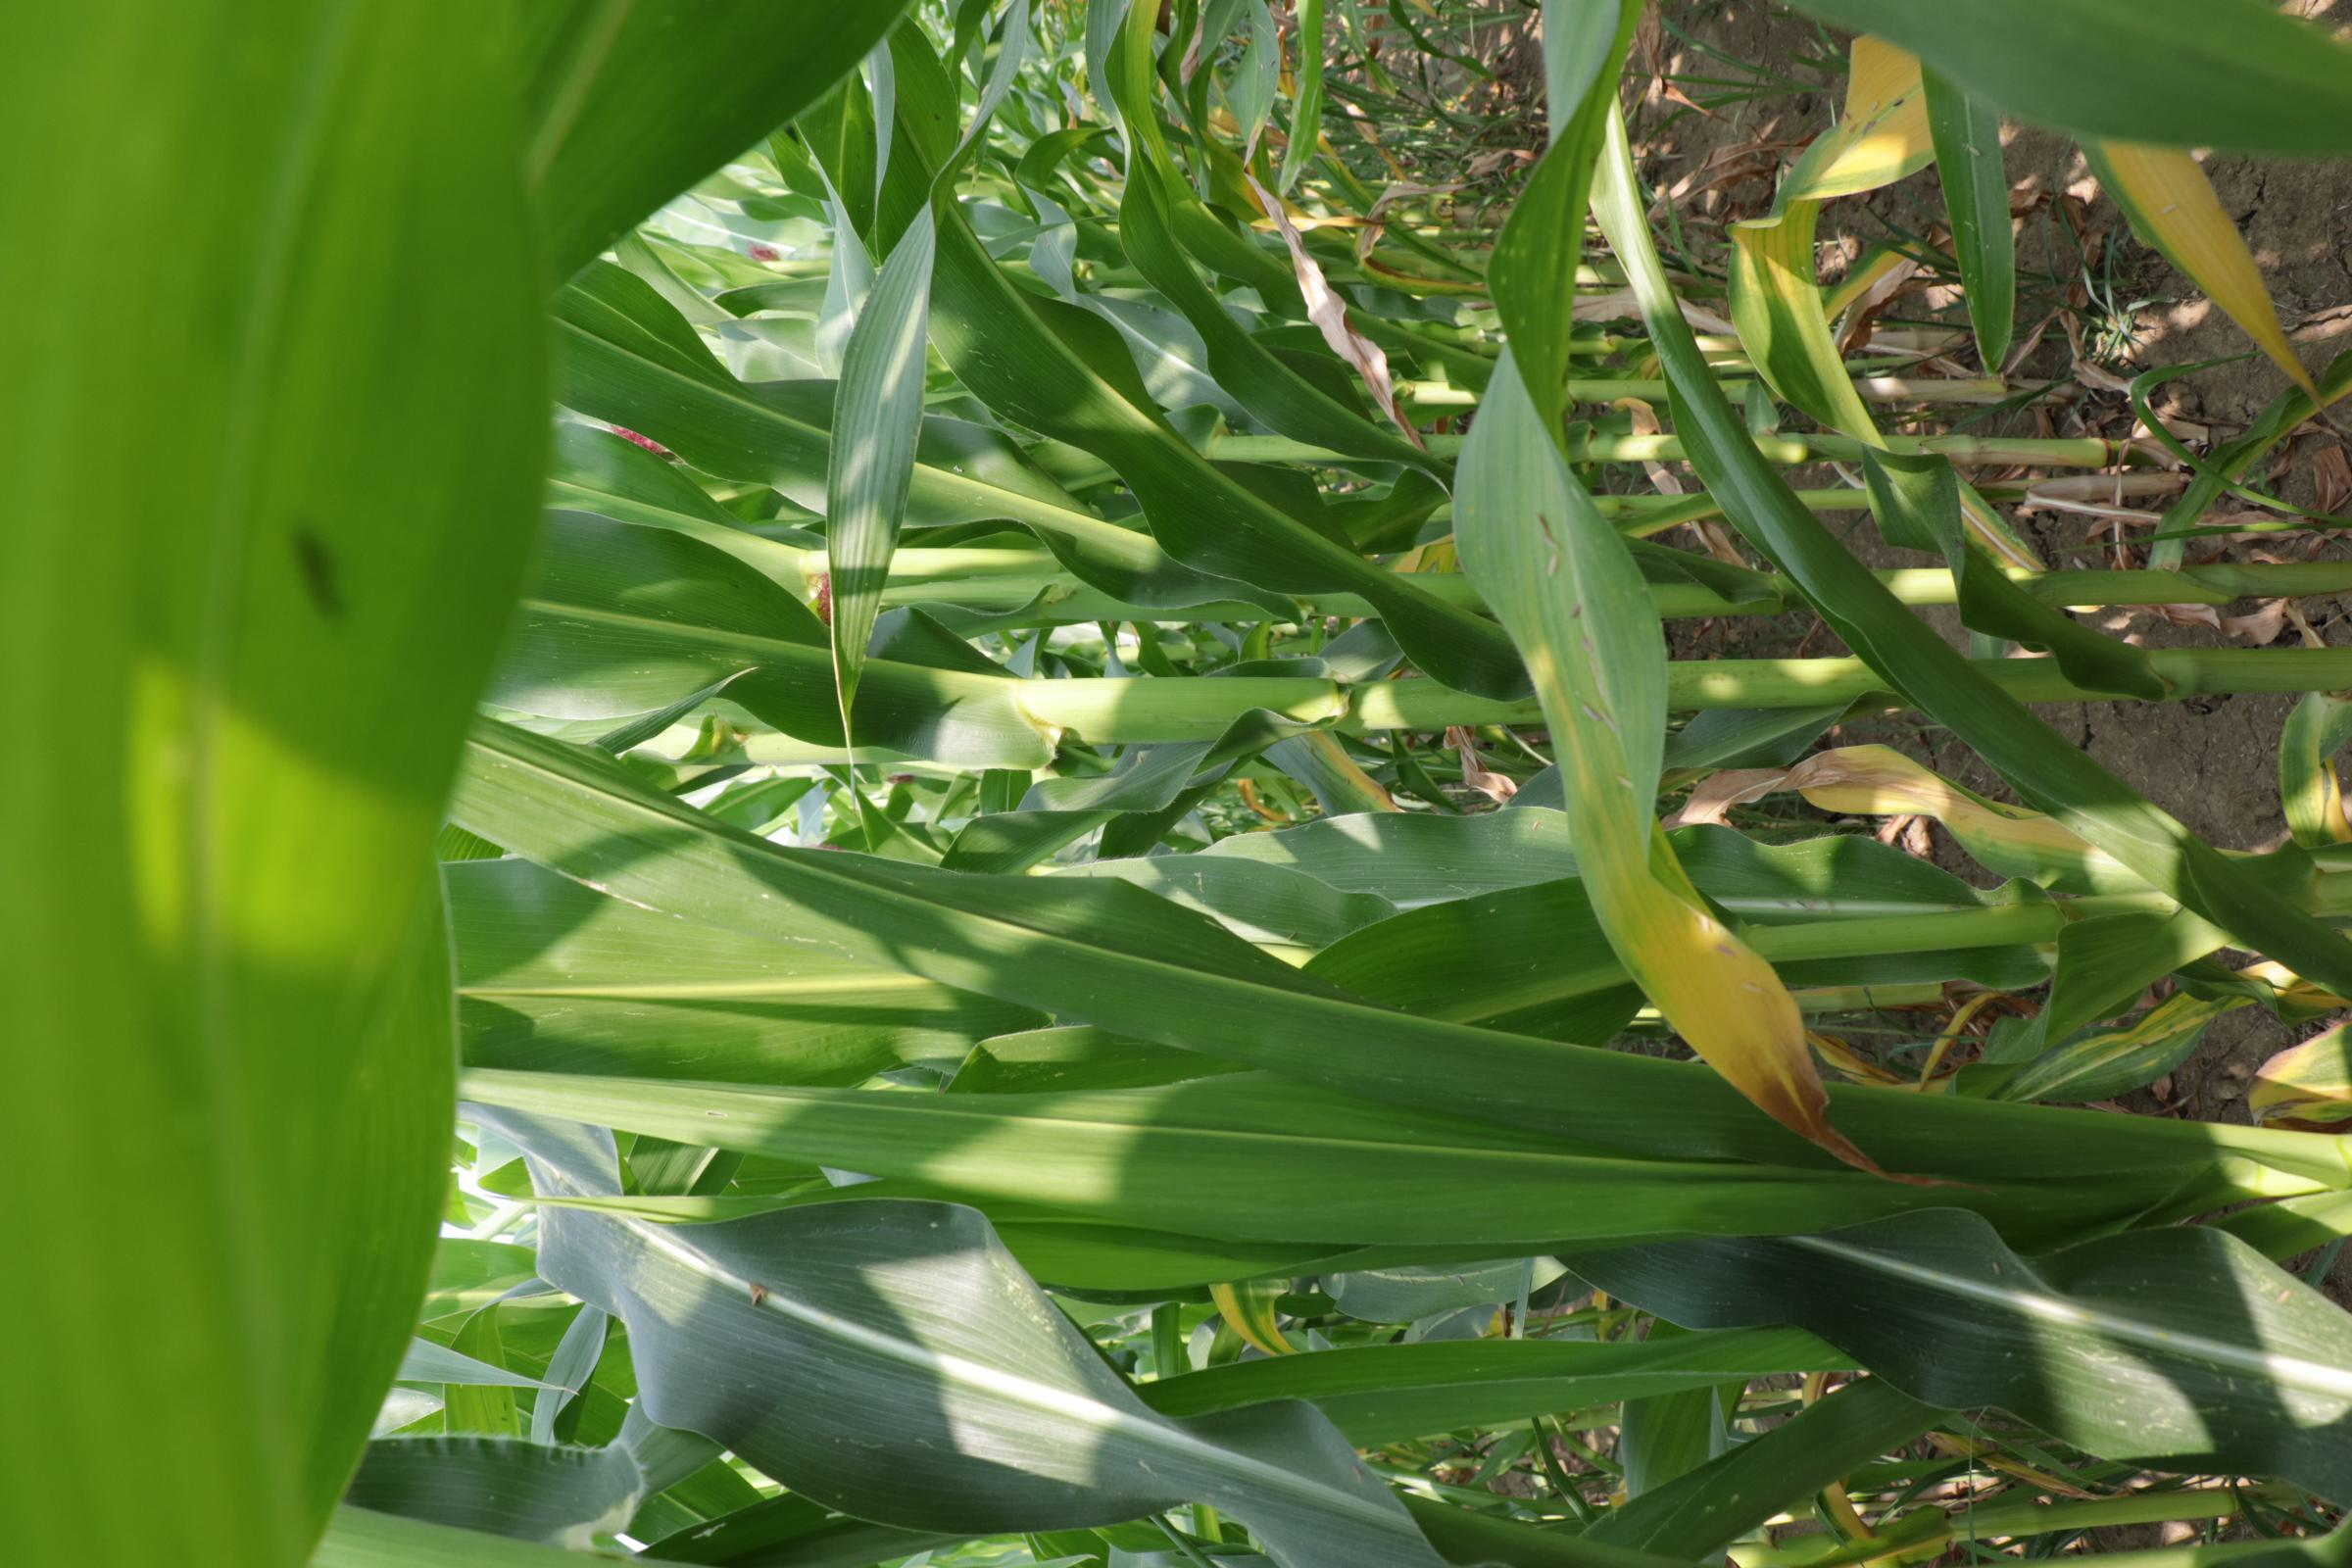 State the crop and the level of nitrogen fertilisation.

maize, reduced nitrogen fertilisation
